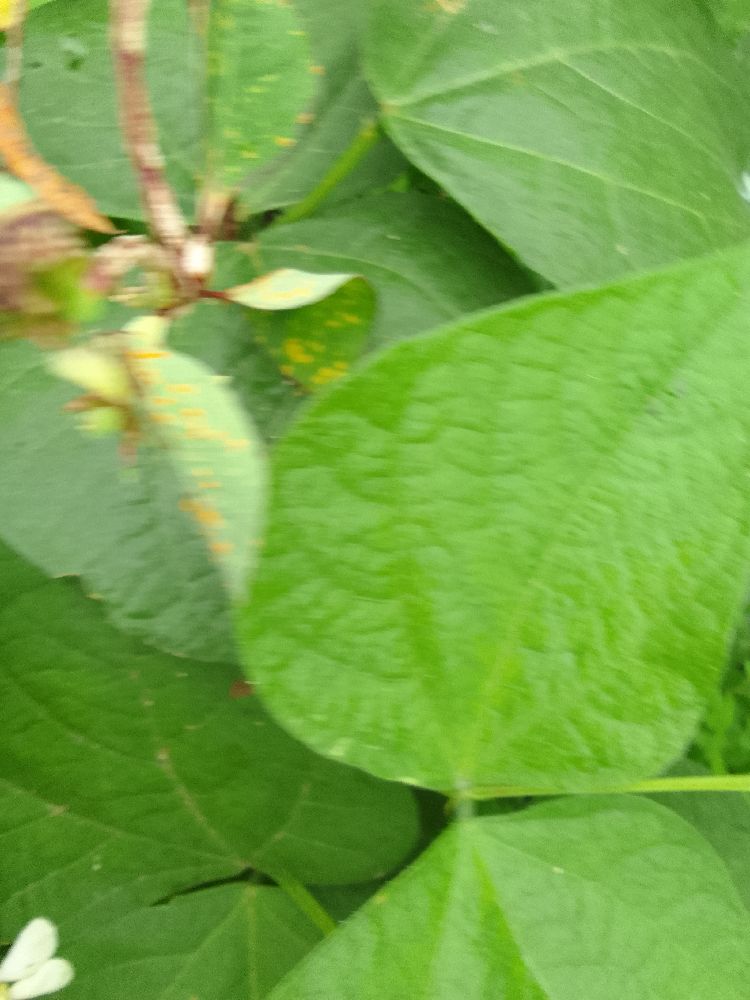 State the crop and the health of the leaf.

common bean, healthy
